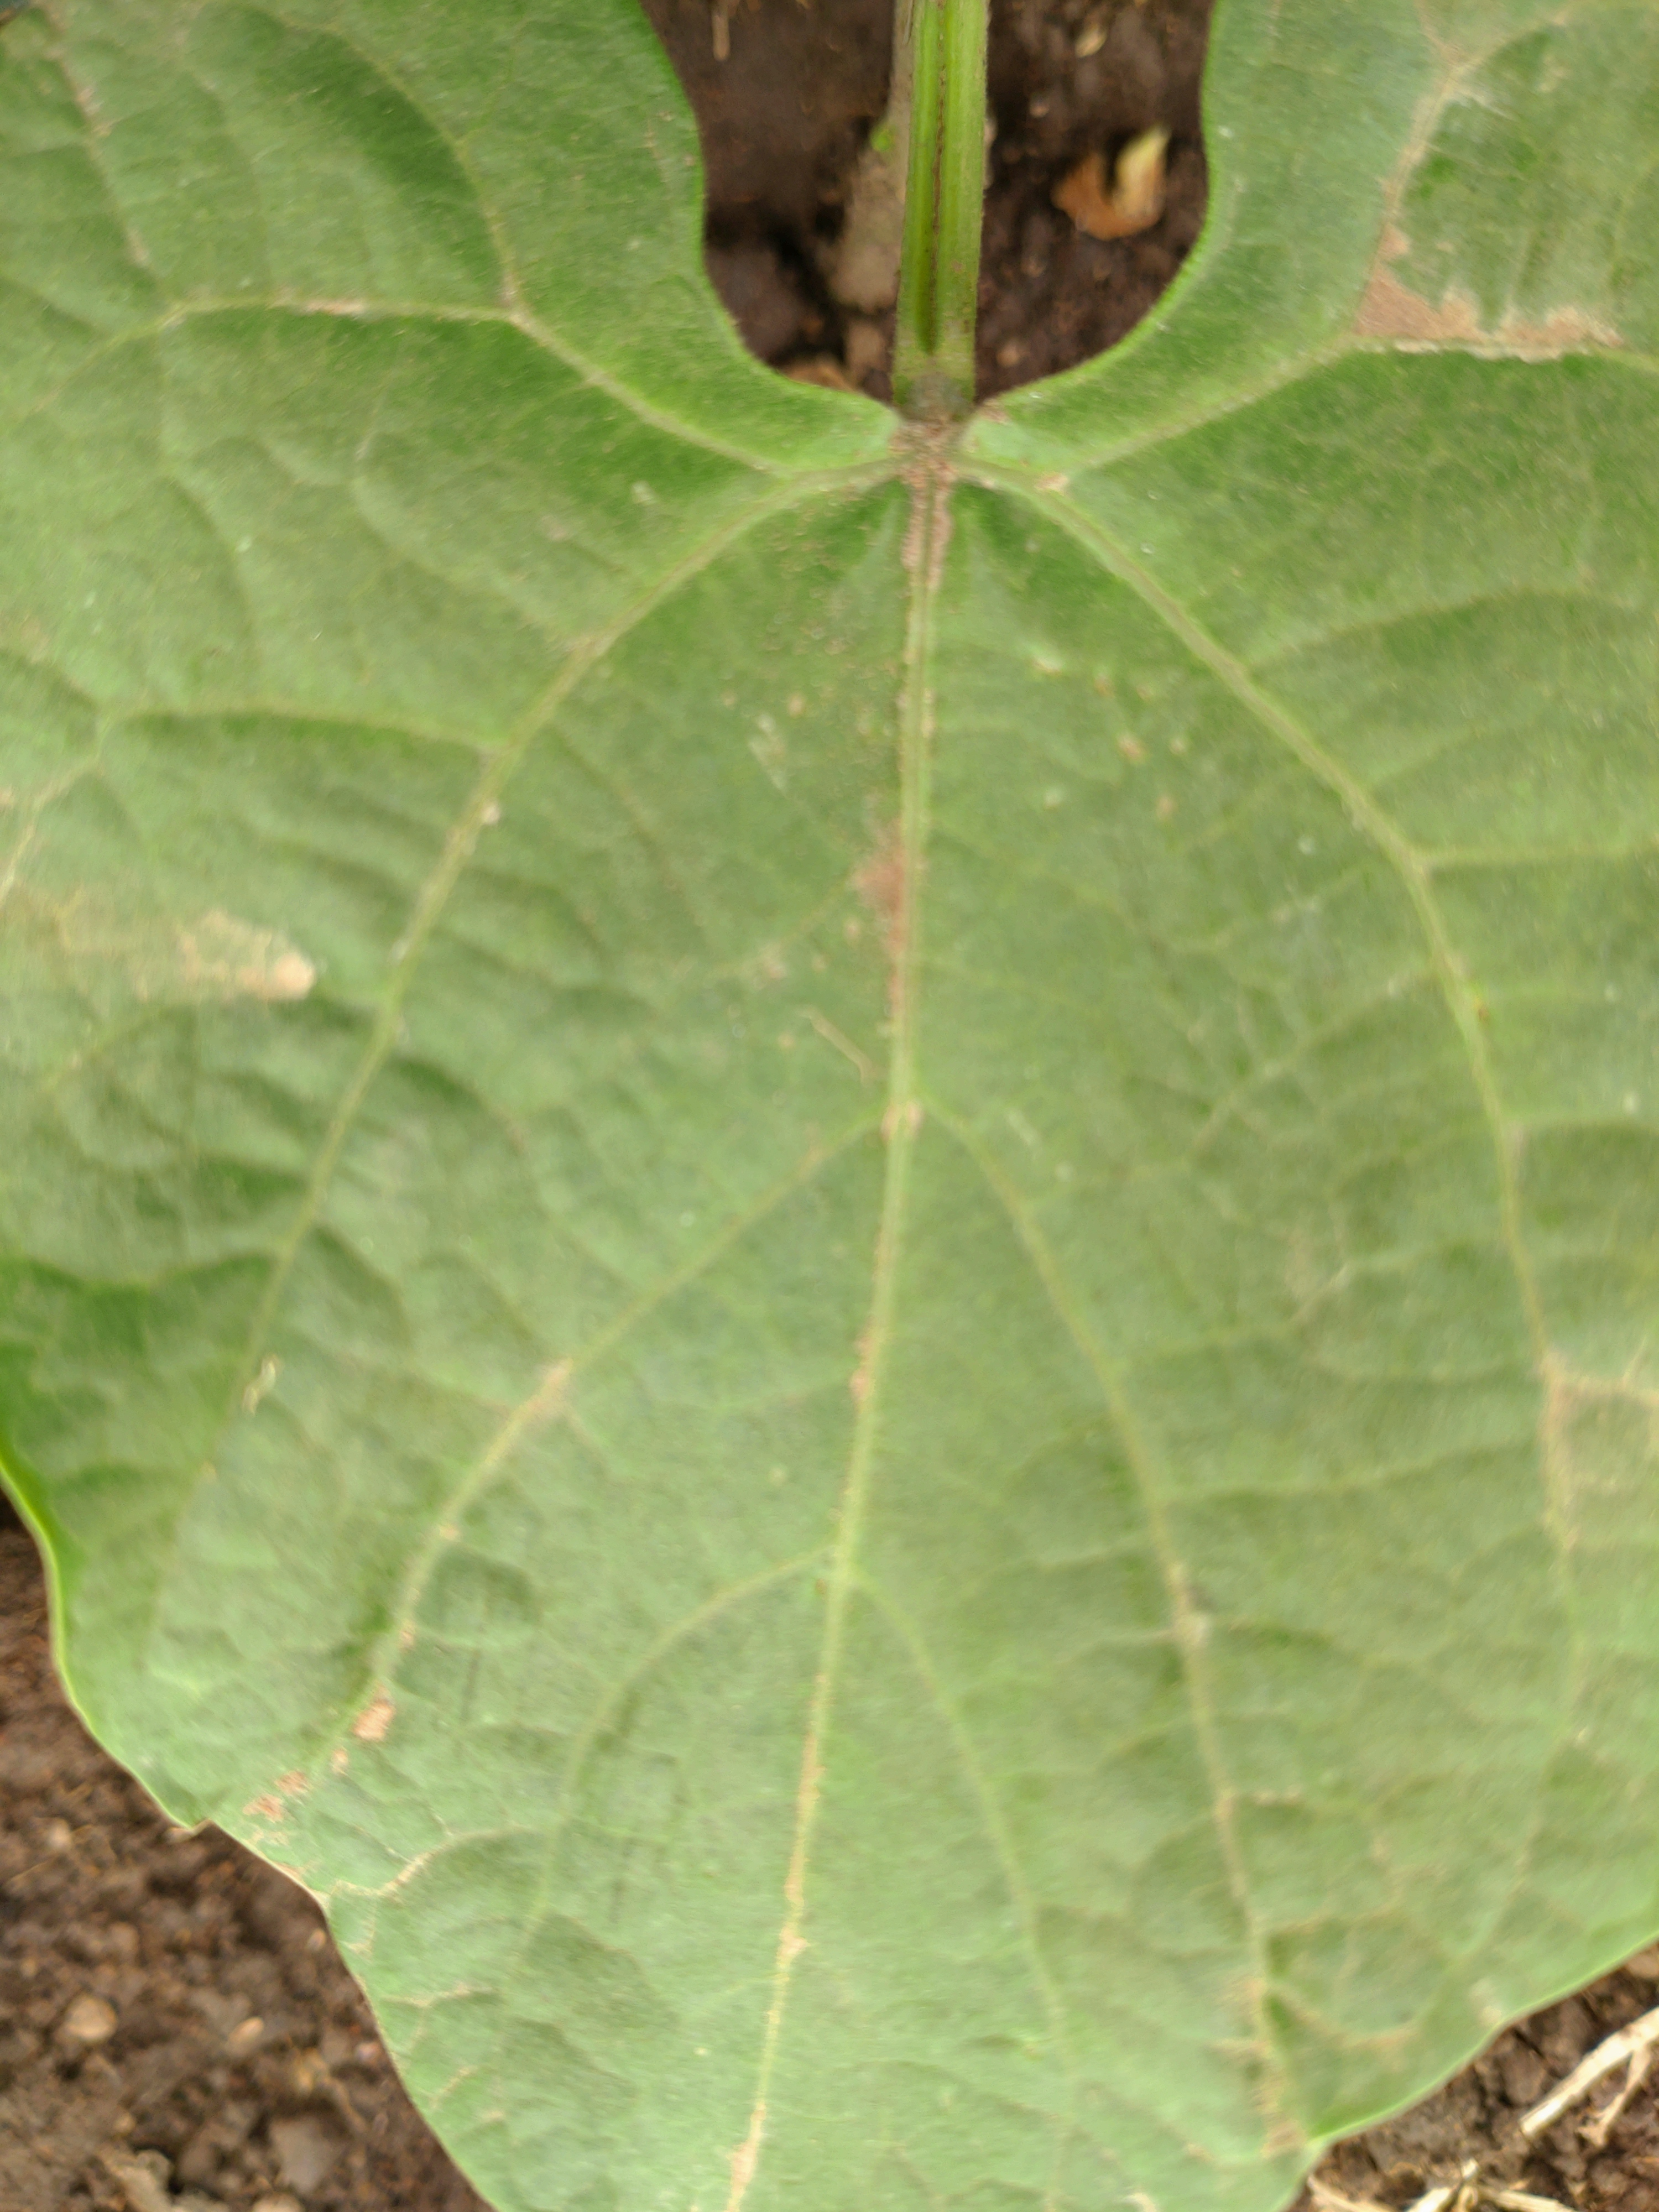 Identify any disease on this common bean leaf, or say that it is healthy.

healthy
